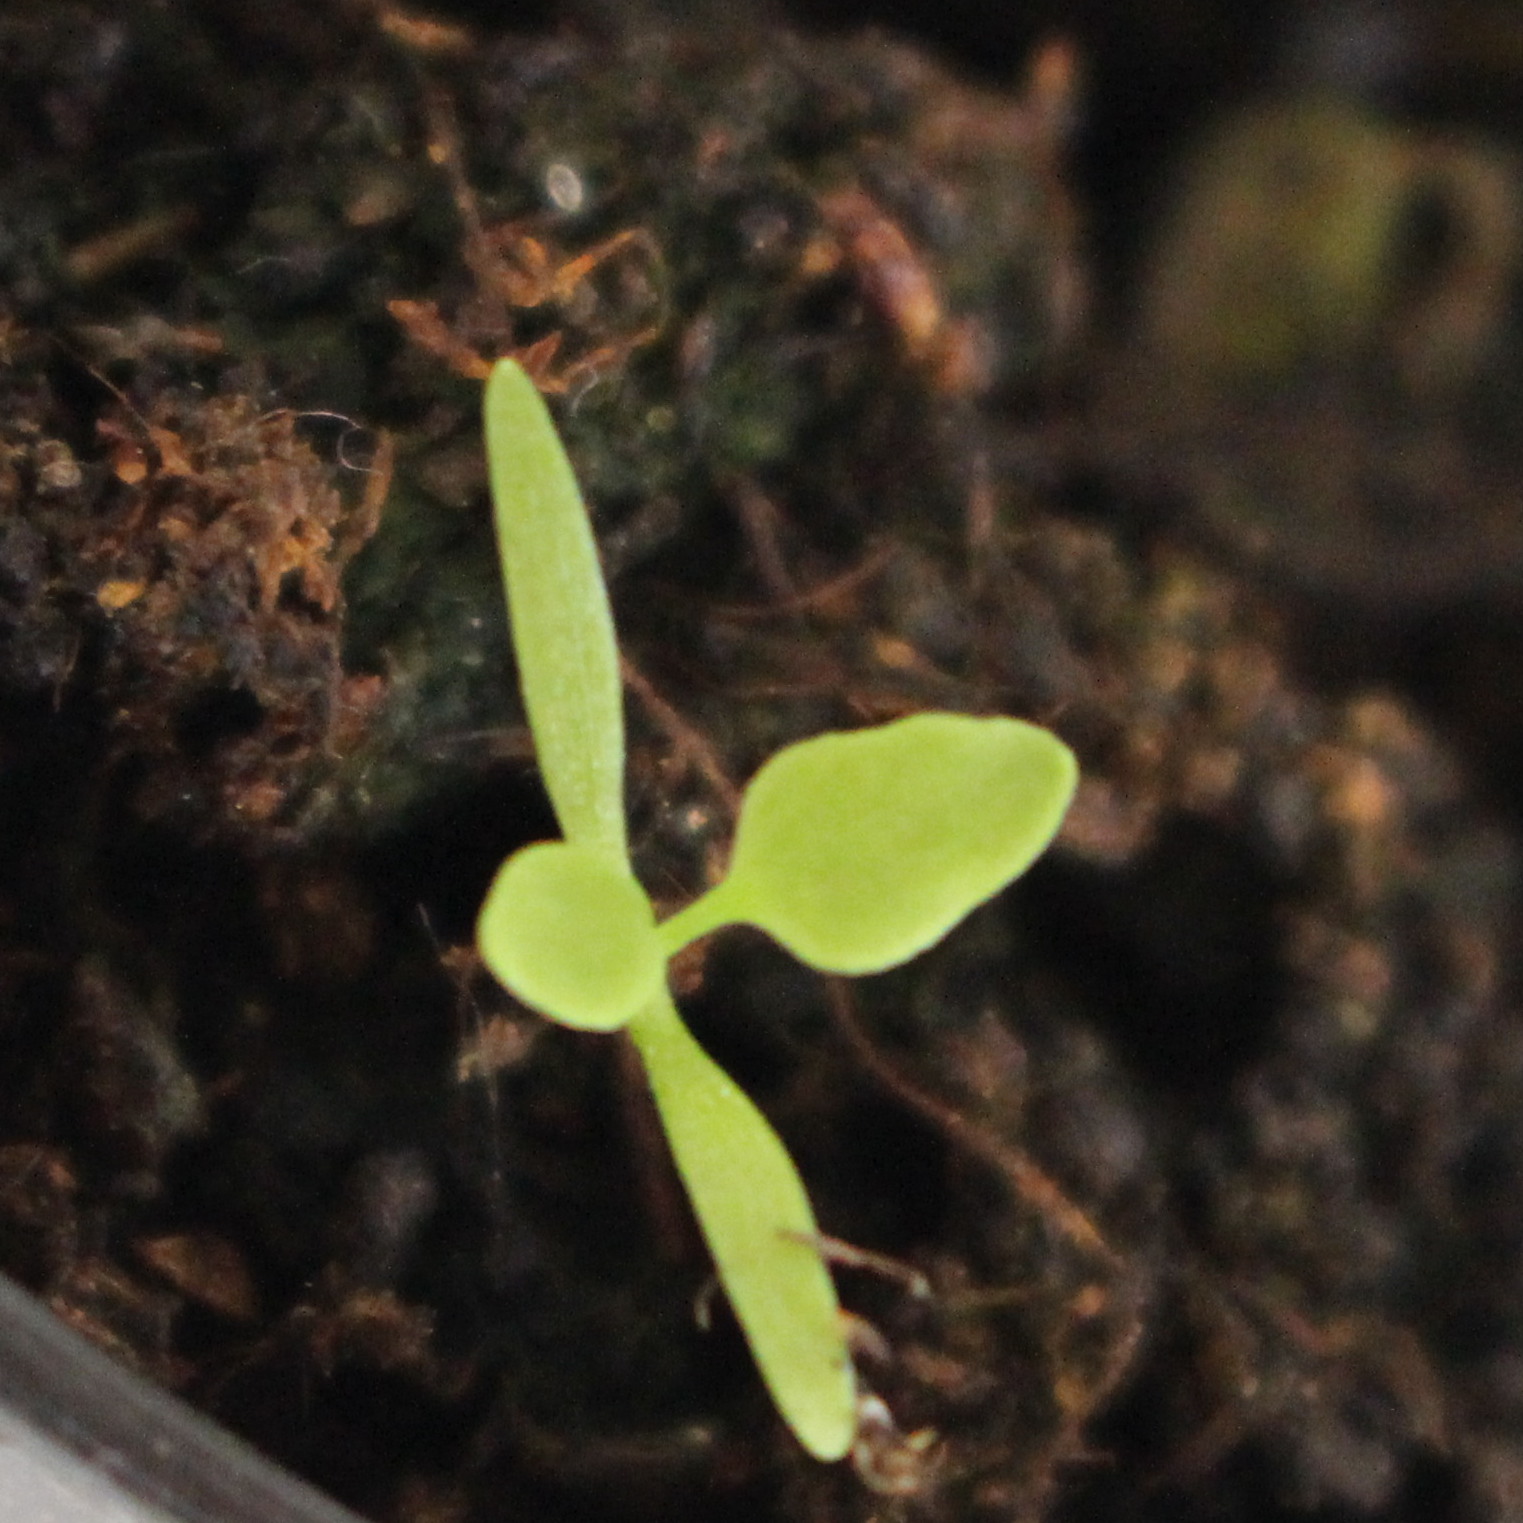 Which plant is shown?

Papaver rhoeas
